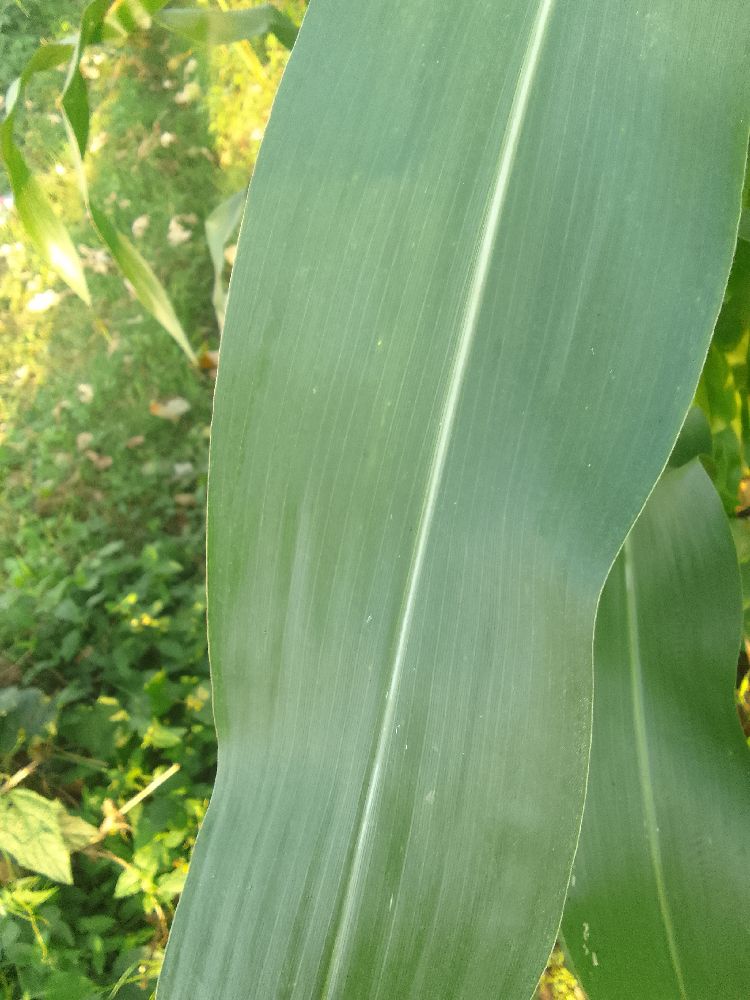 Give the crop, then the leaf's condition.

maize, healthy
